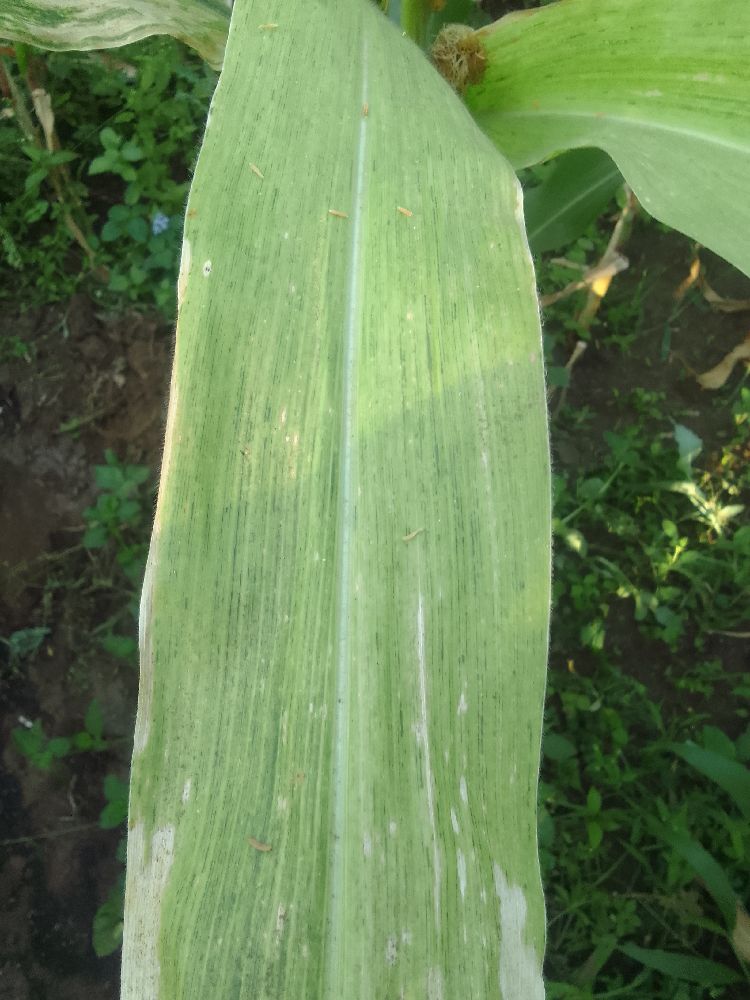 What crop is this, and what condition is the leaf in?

maize, maize lethal necrosis
